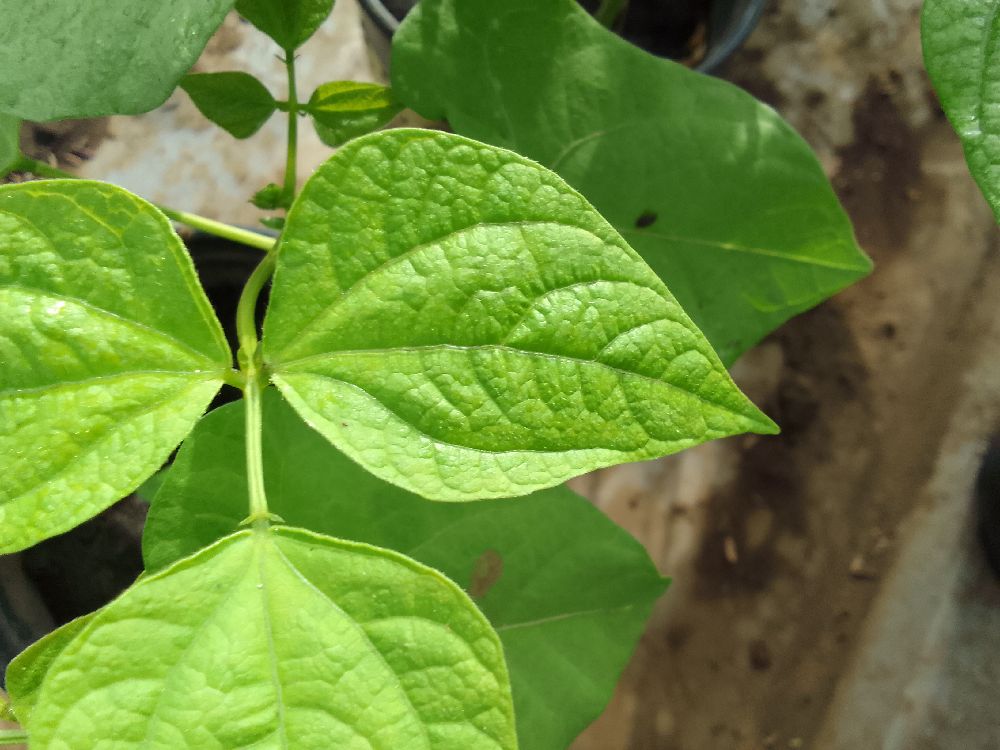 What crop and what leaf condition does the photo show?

common bean, healthy
